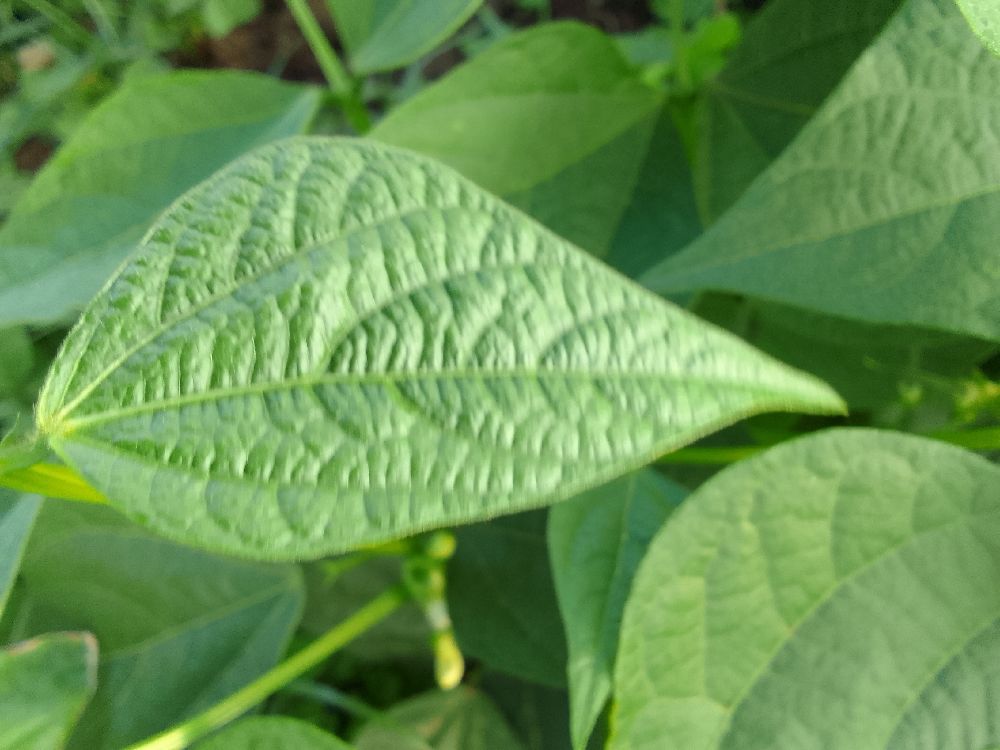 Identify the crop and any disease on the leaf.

common bean, healthy
